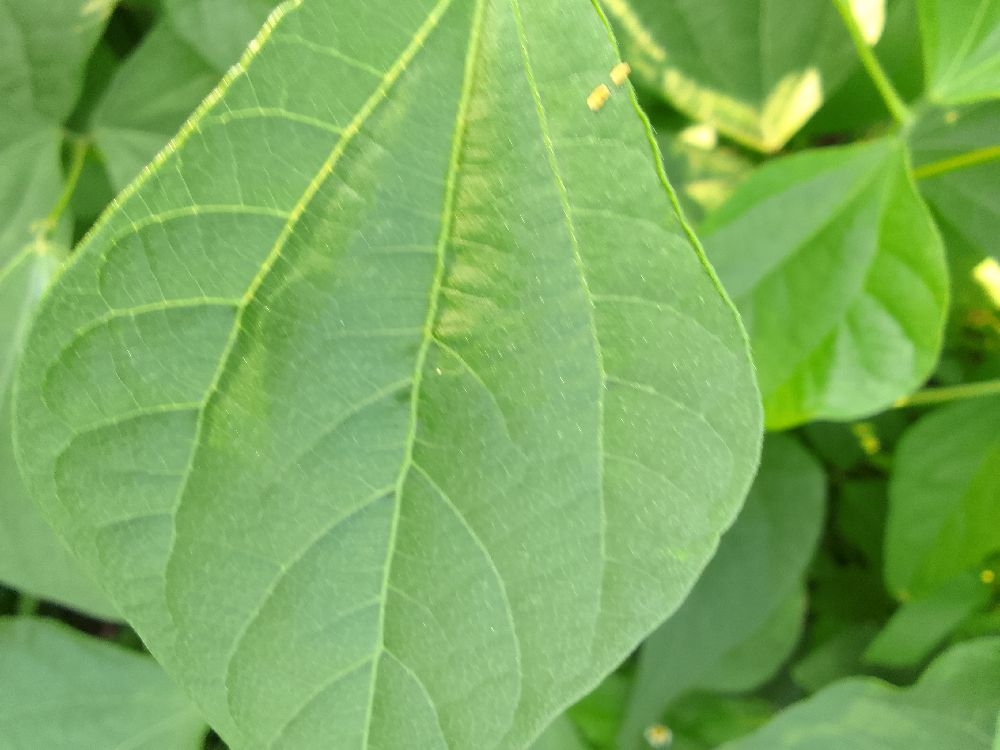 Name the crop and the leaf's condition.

common bean, healthy
